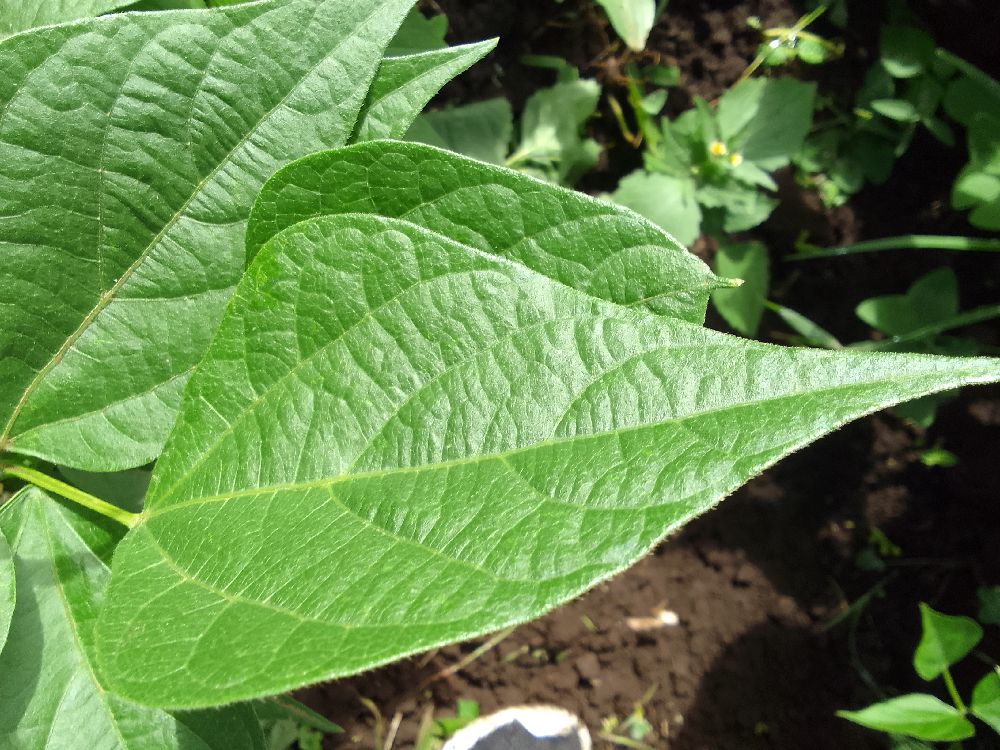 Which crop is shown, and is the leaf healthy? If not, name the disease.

common bean, healthy
